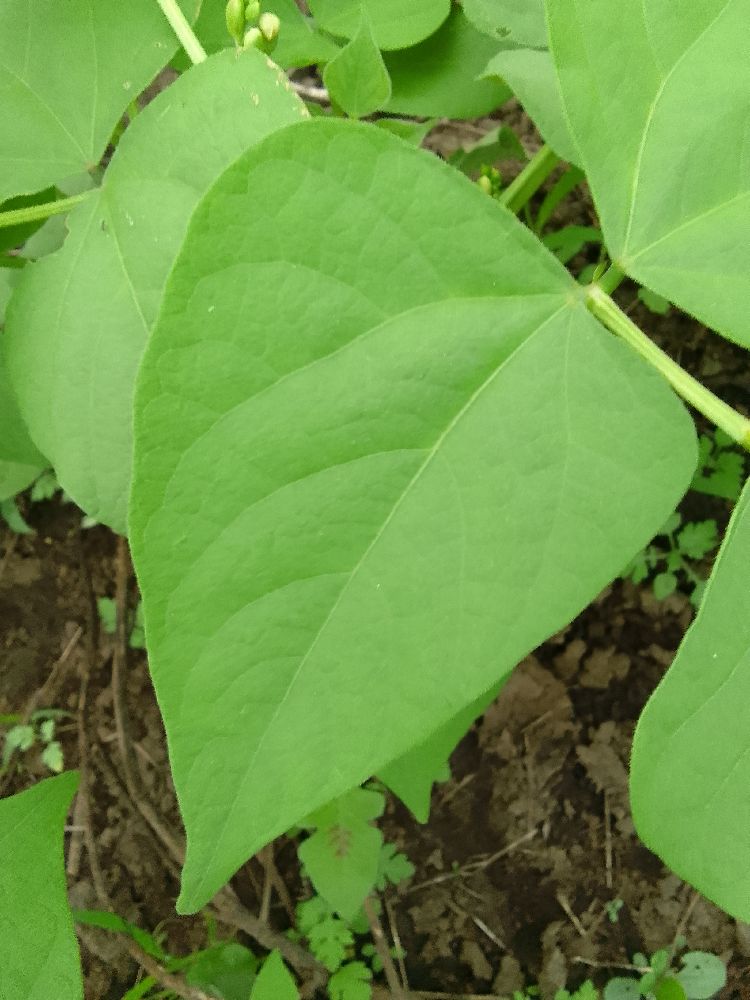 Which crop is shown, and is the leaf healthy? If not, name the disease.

common bean, healthy
